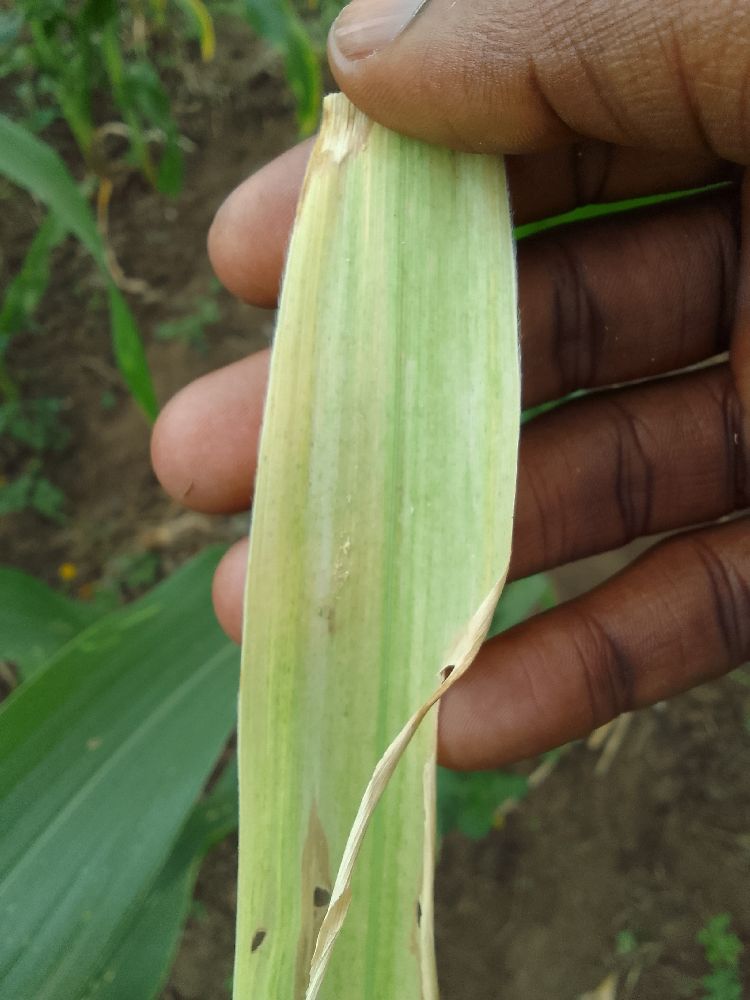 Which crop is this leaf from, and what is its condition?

maize, maize lethal necrosis
